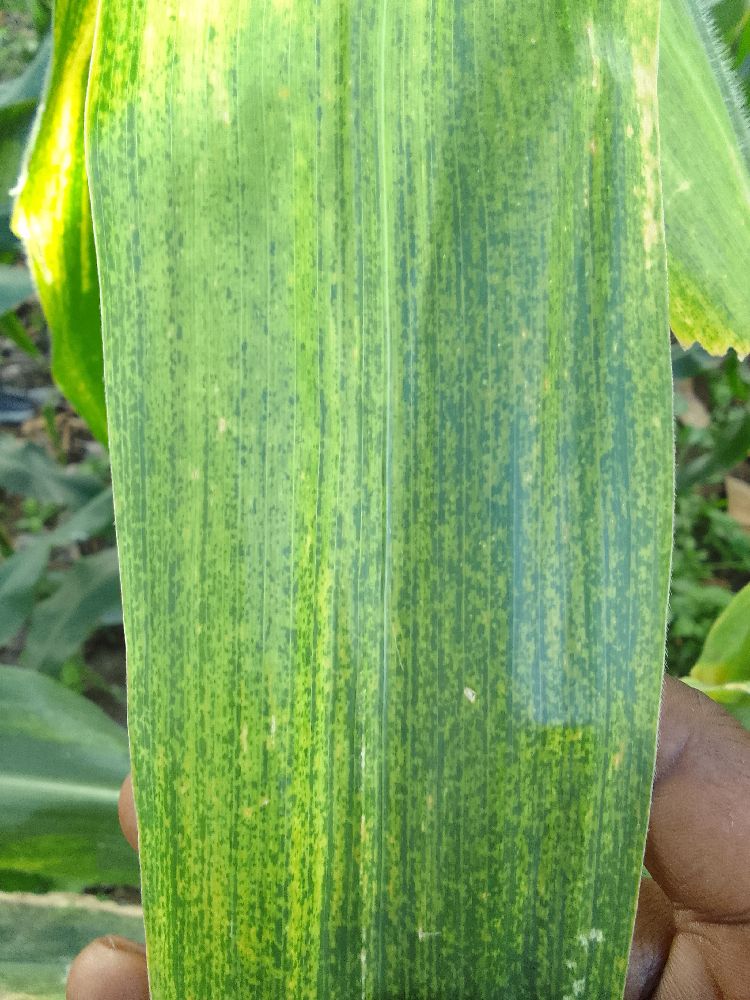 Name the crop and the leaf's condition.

maize, maize lethal necrosis
